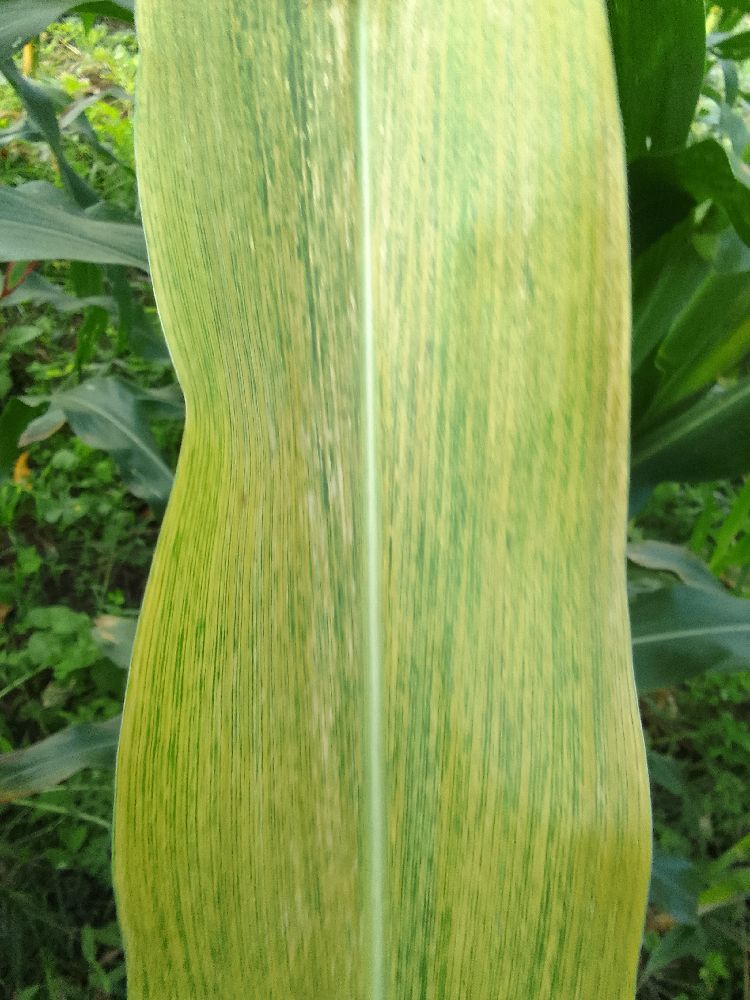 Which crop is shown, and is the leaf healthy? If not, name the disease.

maize, maize lethal necrosis
